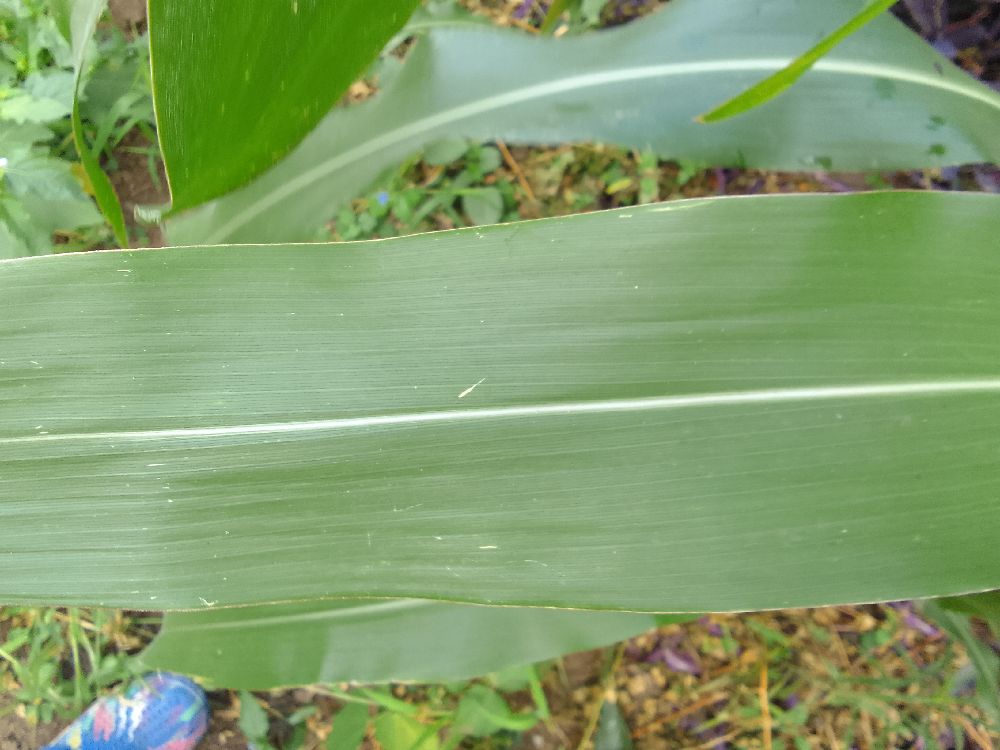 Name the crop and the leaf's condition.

maize, healthy
